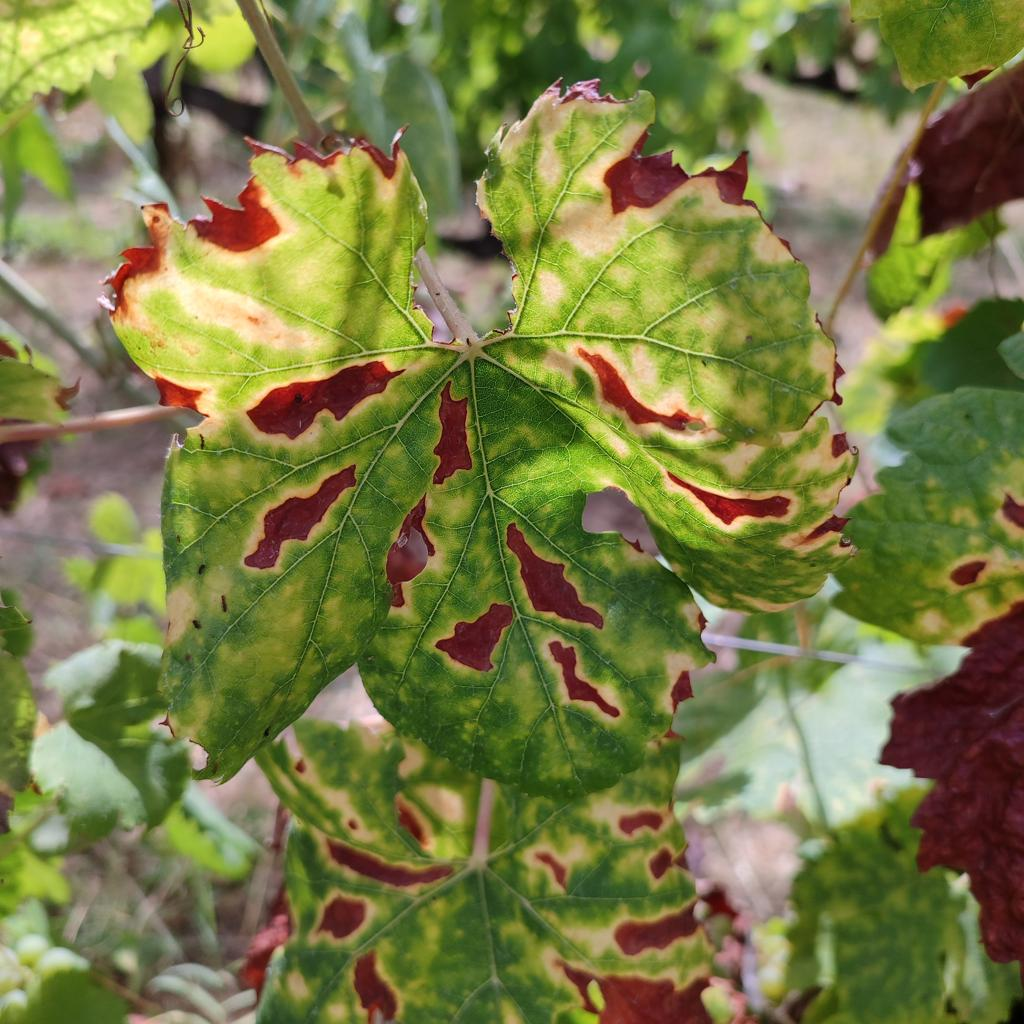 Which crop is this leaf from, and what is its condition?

grapevine, esca complex
